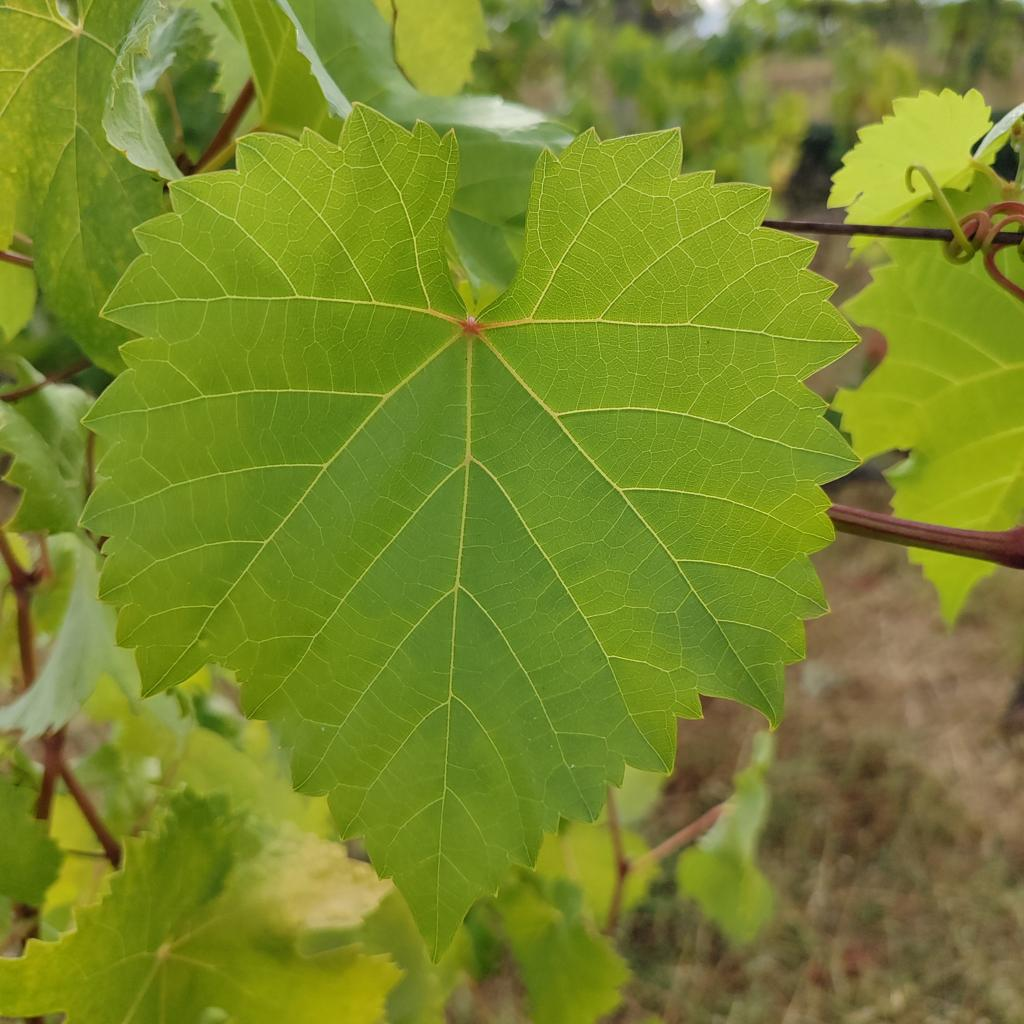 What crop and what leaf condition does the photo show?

grapevine, healthy
